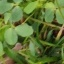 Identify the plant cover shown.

unstructured weed
